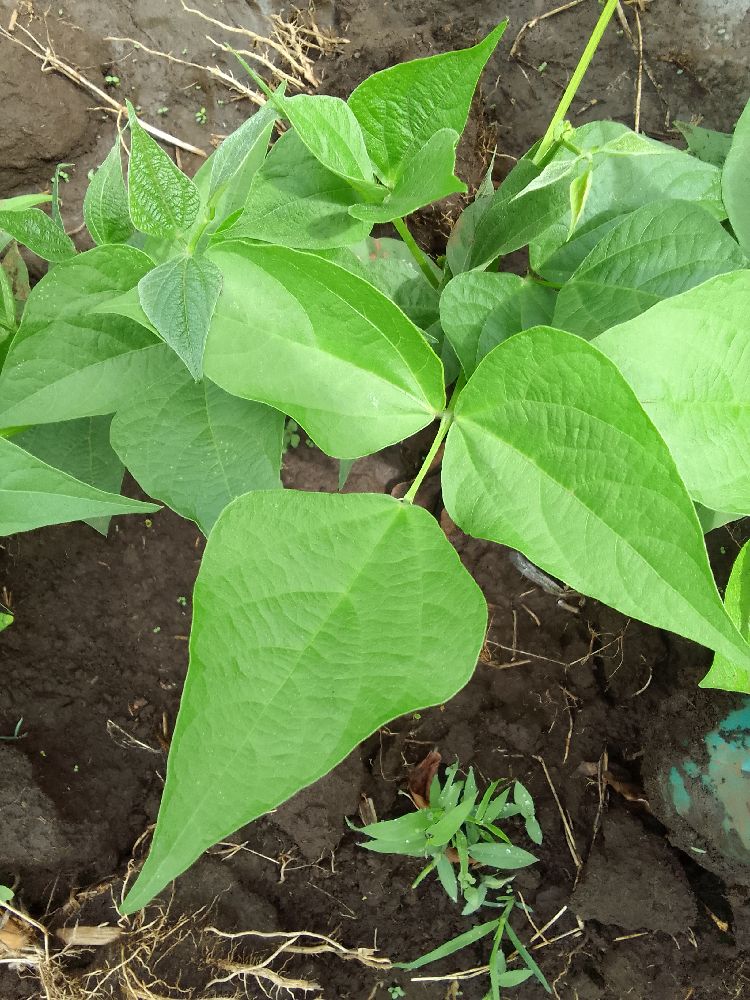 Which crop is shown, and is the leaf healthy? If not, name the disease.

common bean, healthy
